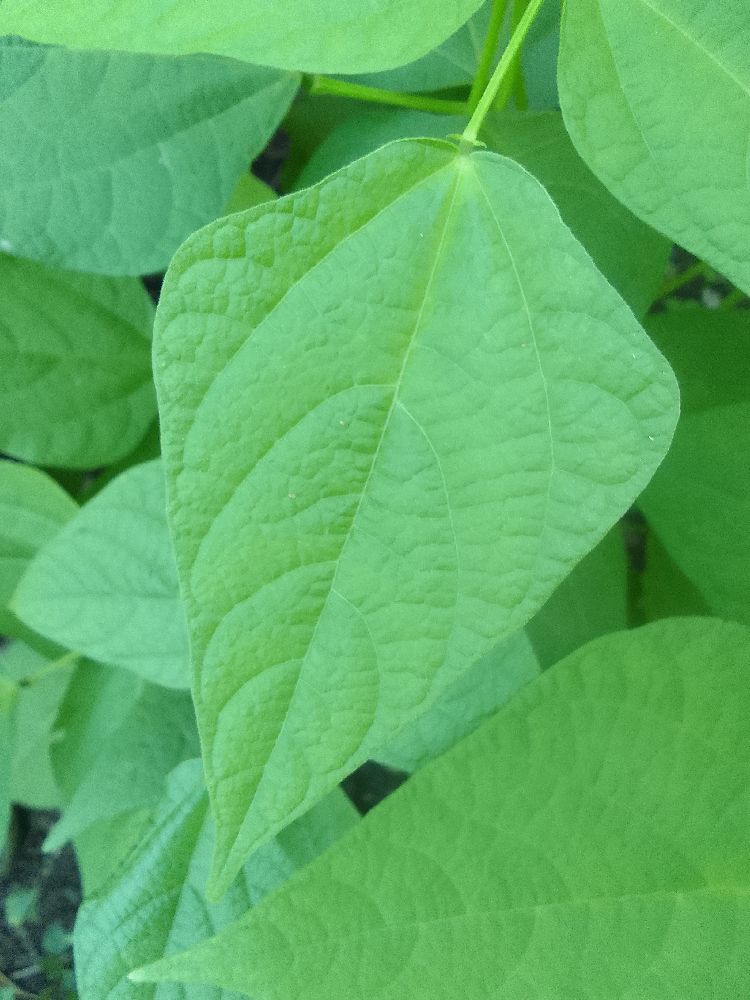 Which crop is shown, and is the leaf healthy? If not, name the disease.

common bean, healthy
